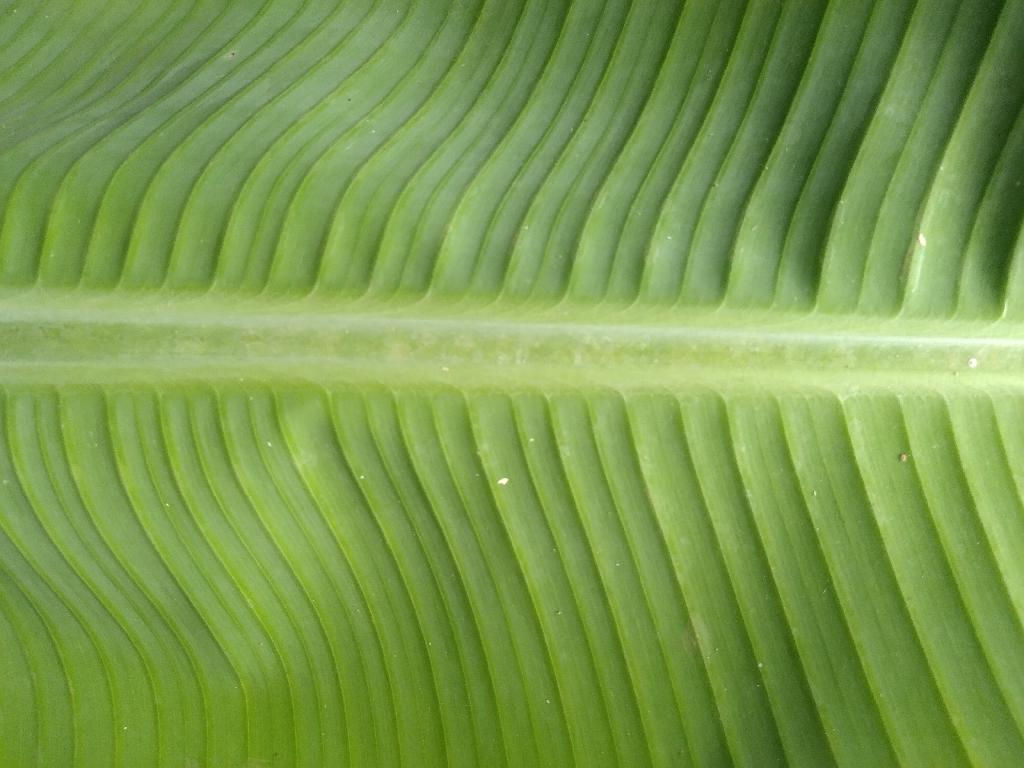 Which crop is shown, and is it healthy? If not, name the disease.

banana, healthy
